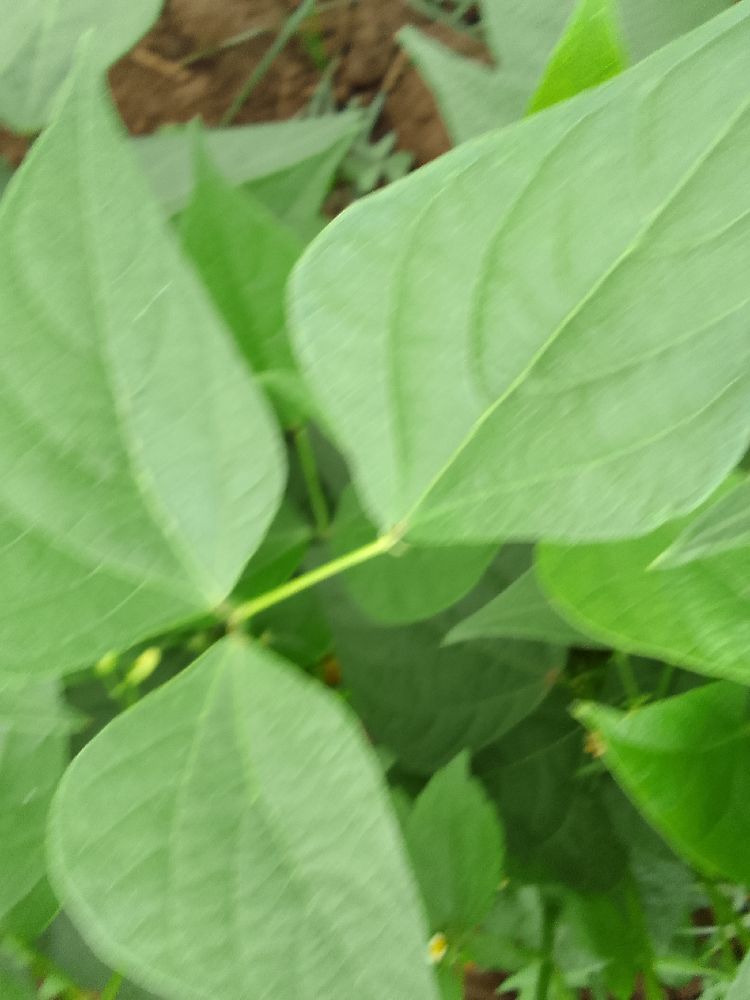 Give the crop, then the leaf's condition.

common bean, healthy
